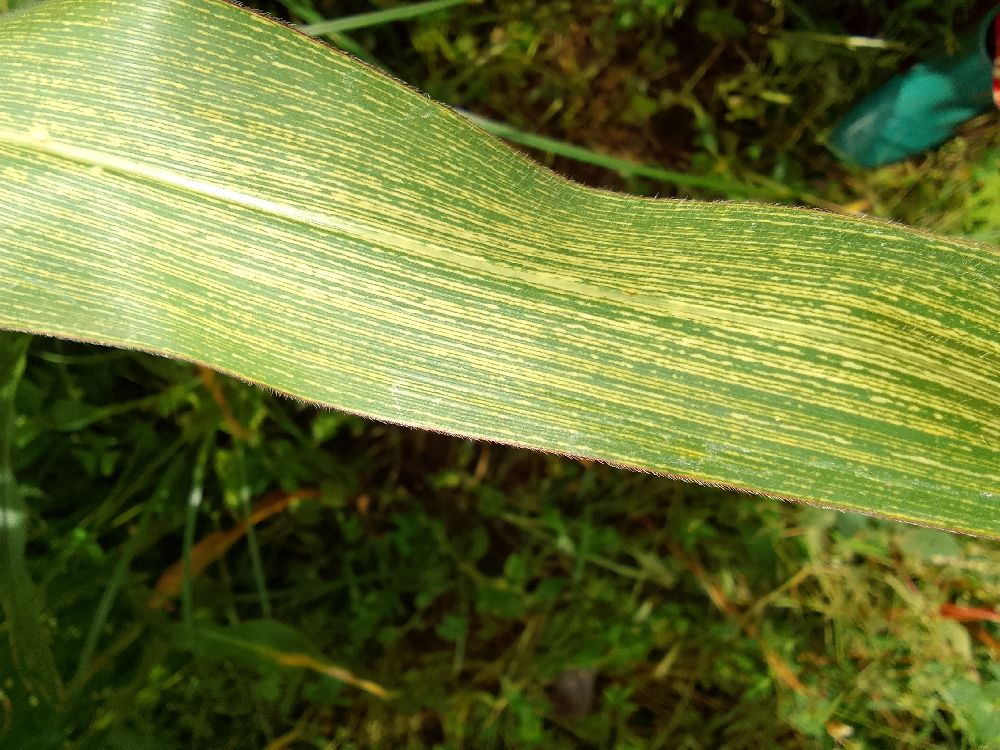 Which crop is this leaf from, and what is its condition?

maize, maize streak virus
